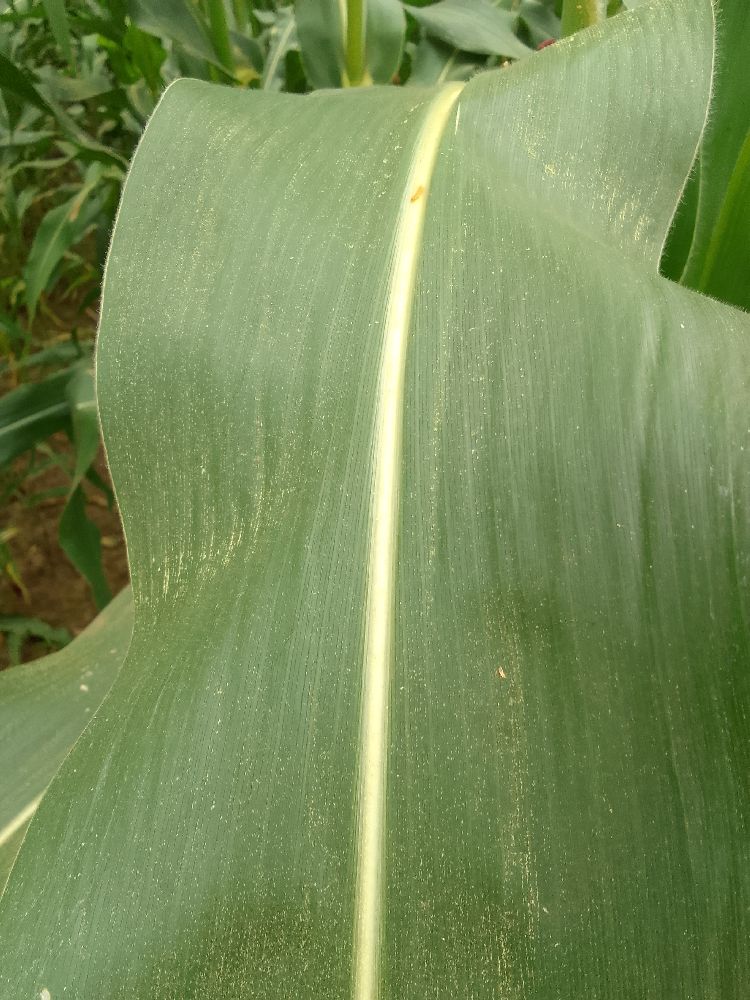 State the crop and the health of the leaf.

maize, healthy
